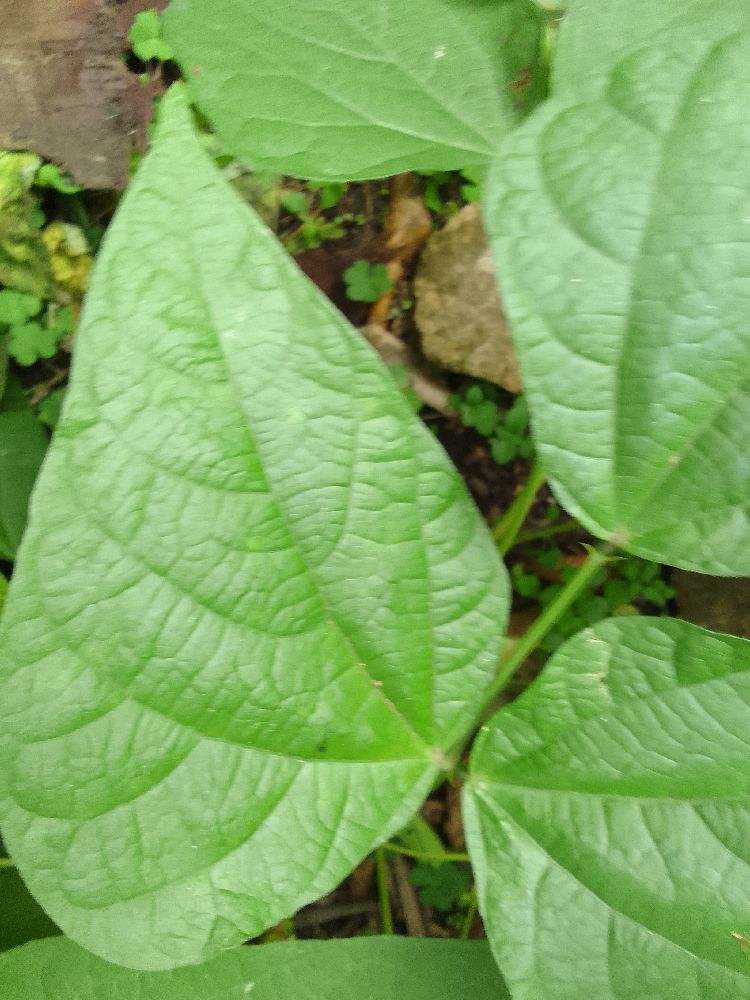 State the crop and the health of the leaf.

common bean, healthy
